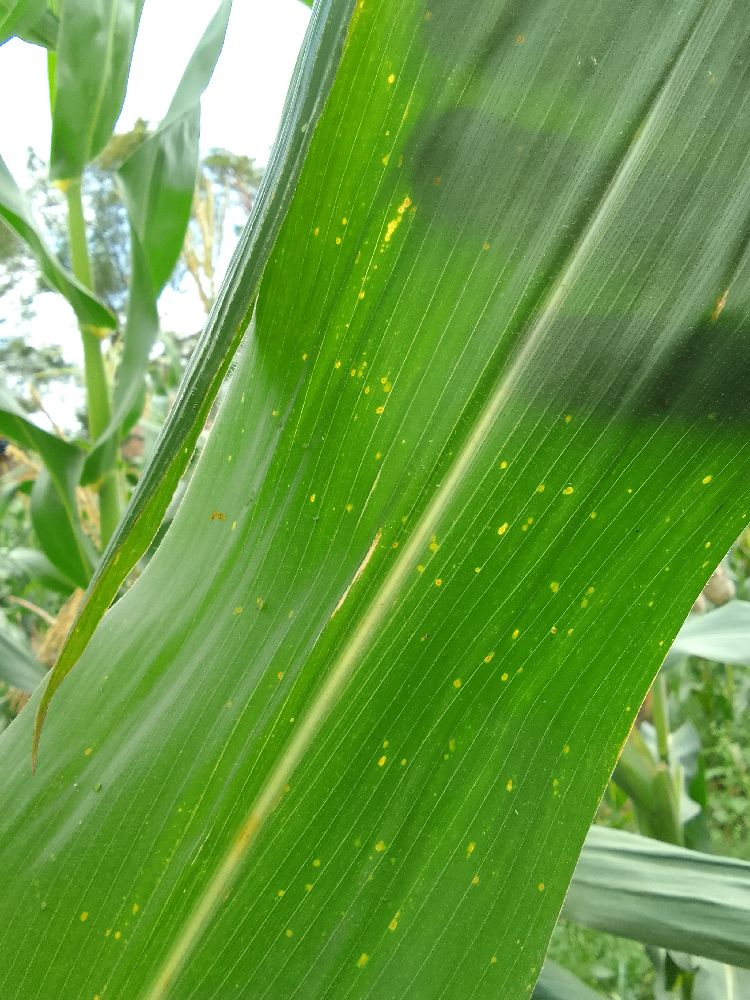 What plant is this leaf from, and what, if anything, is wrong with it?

maize, healthy
